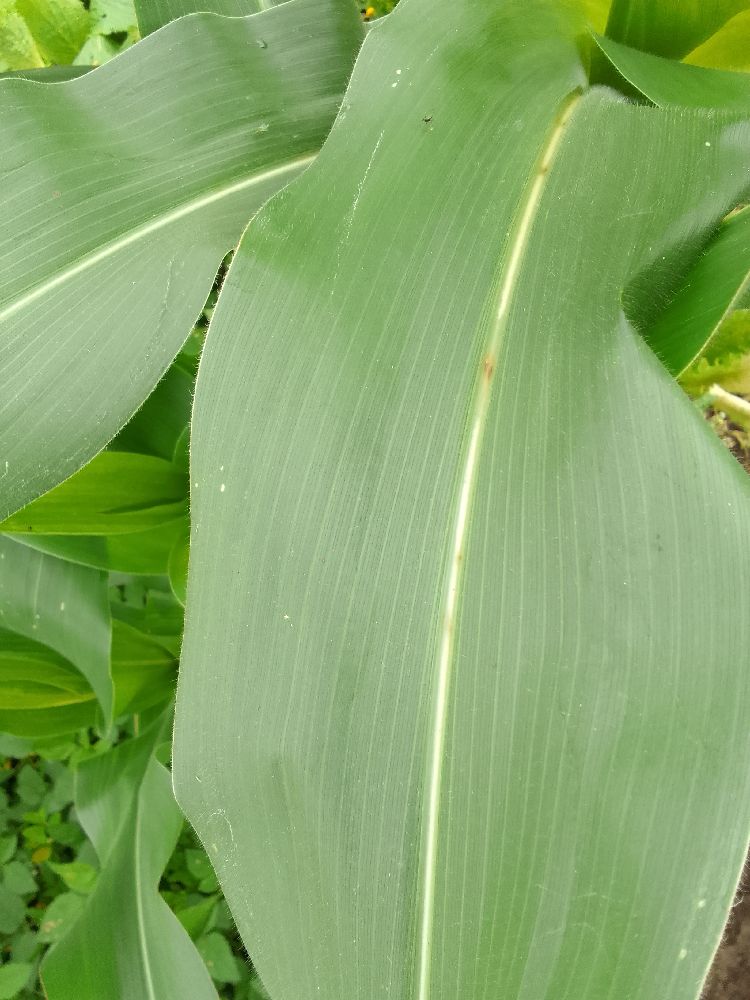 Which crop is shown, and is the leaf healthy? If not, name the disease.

maize, healthy
